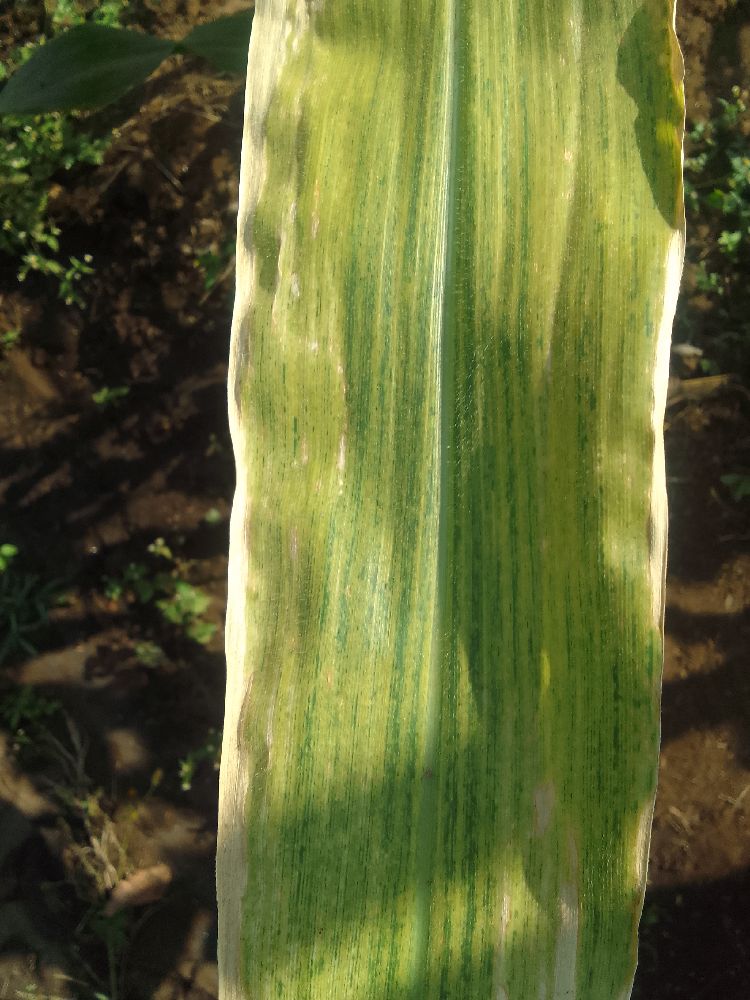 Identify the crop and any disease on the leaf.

maize, maize lethal necrosis
